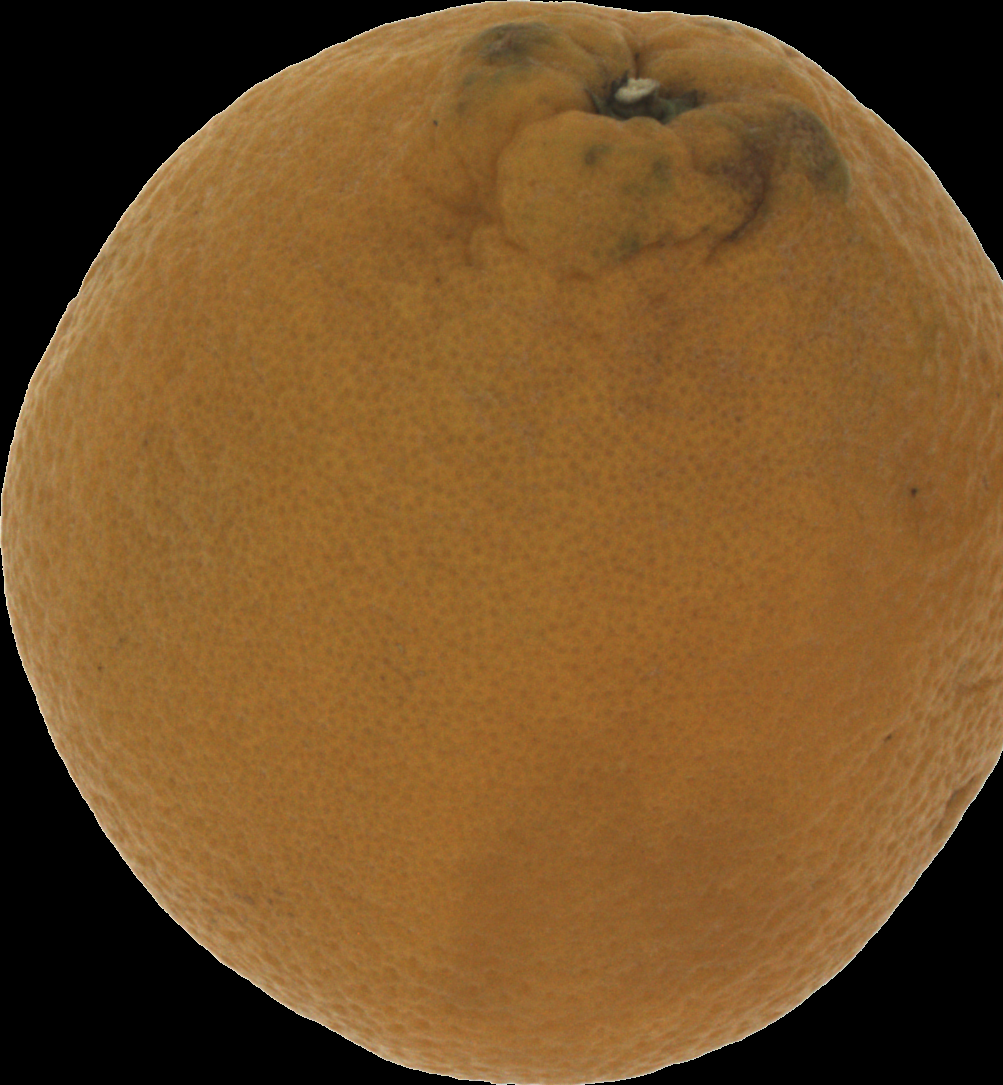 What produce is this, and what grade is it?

orange, bad
